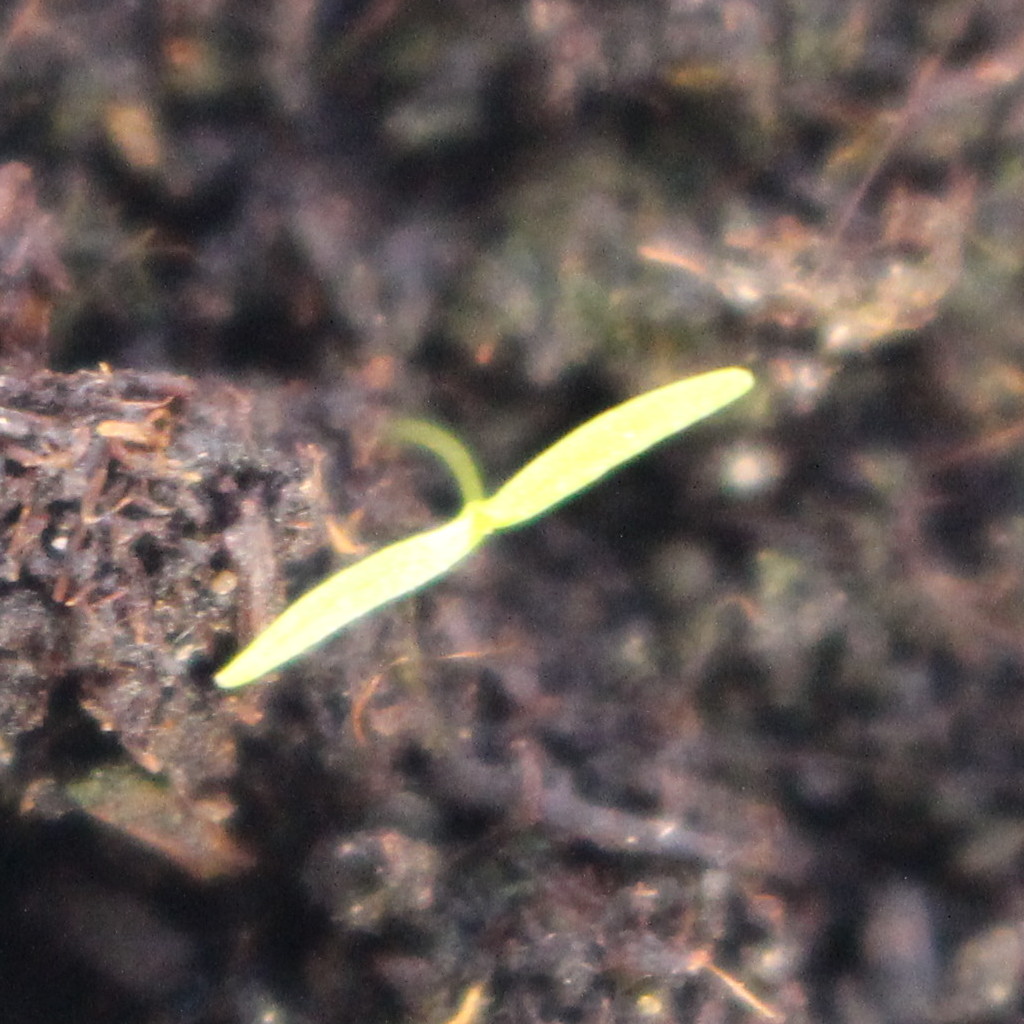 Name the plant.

Papaver rhoeas
